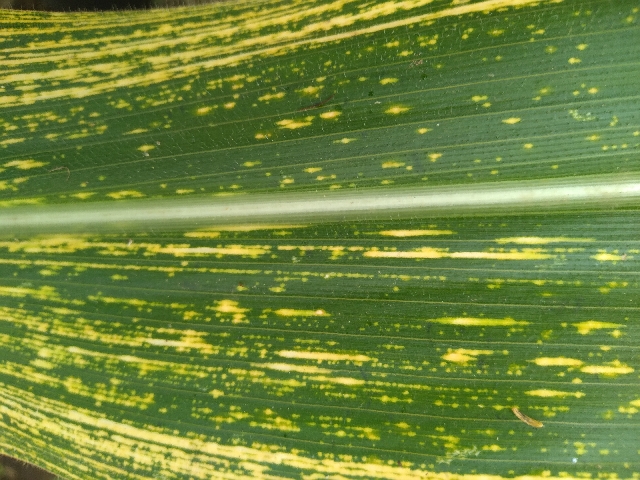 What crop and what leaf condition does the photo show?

maize, maize streak virus
